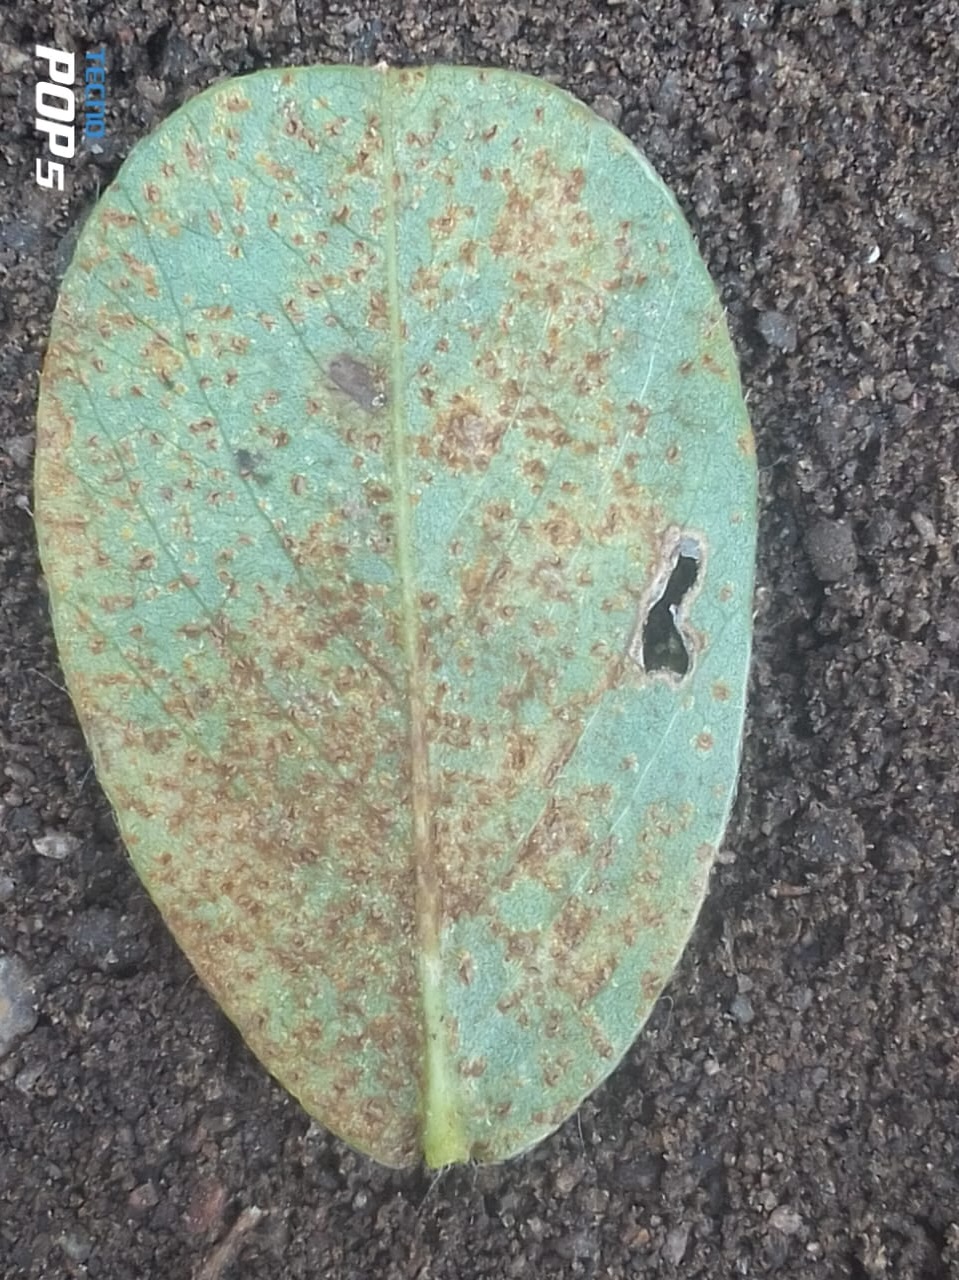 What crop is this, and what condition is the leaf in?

peanut, puccinia arachidis
